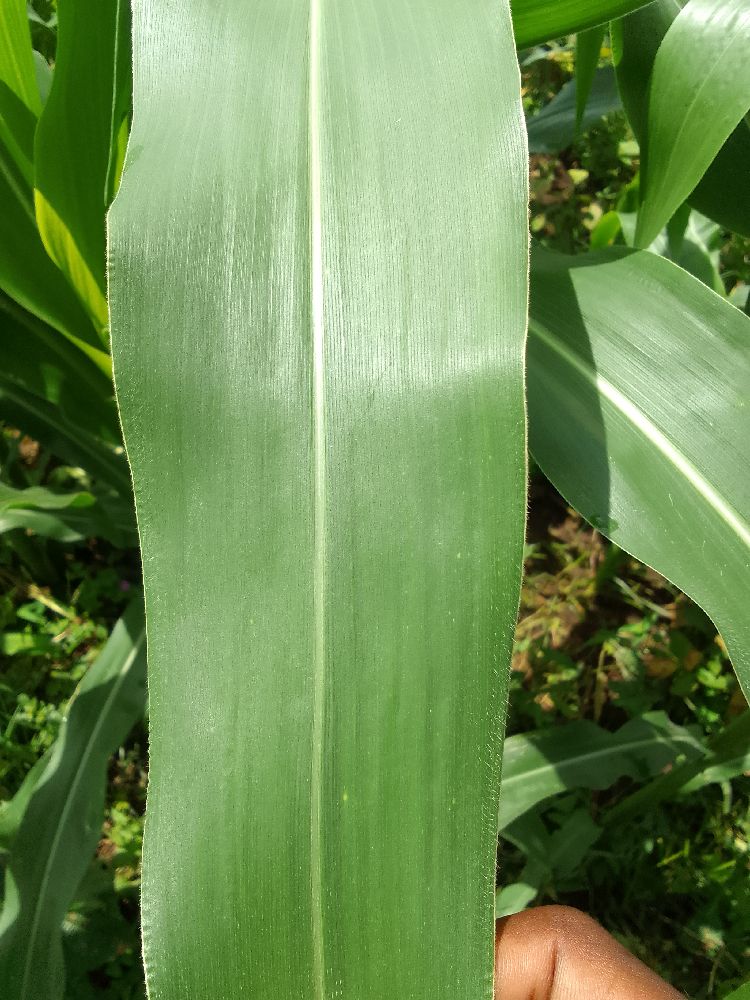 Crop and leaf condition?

maize, healthy
